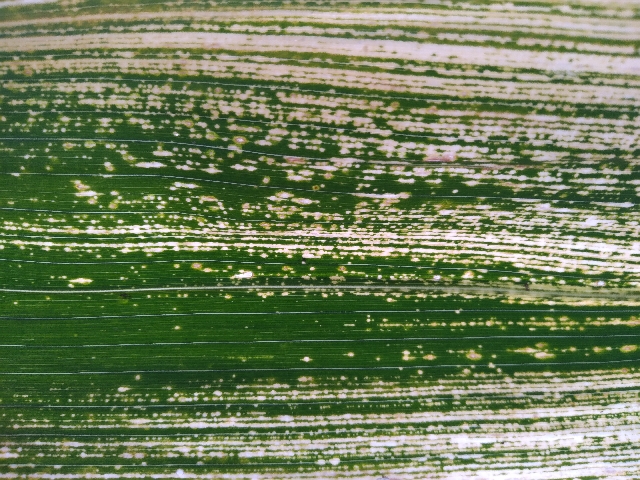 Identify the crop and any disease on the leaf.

maize, maize streak virus
